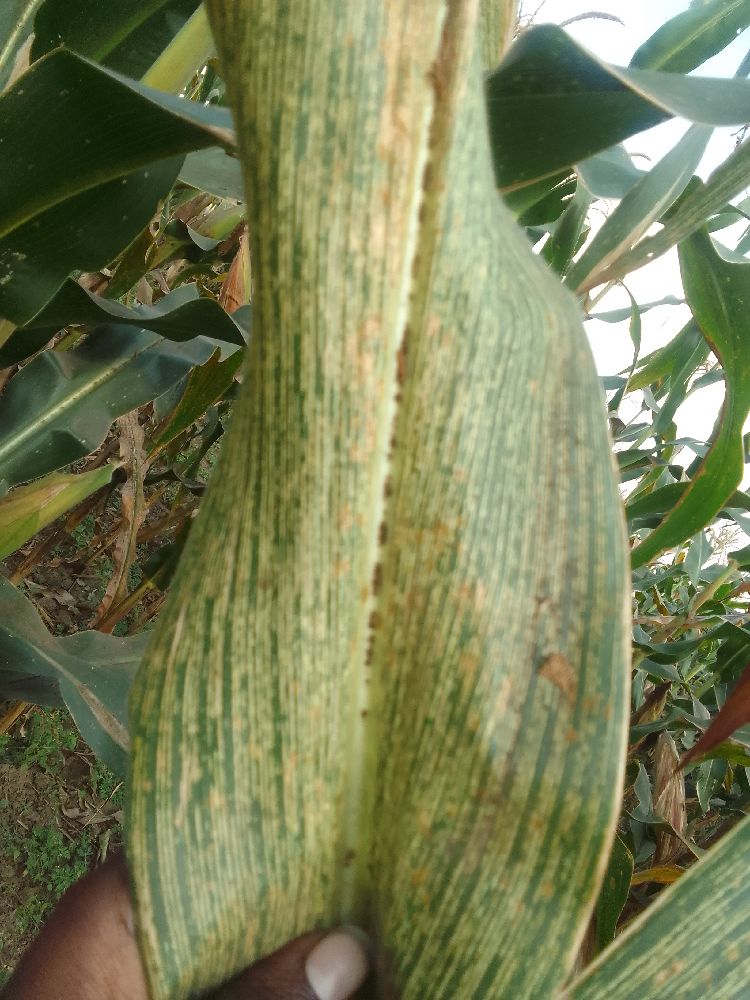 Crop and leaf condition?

maize, maize streak virus
